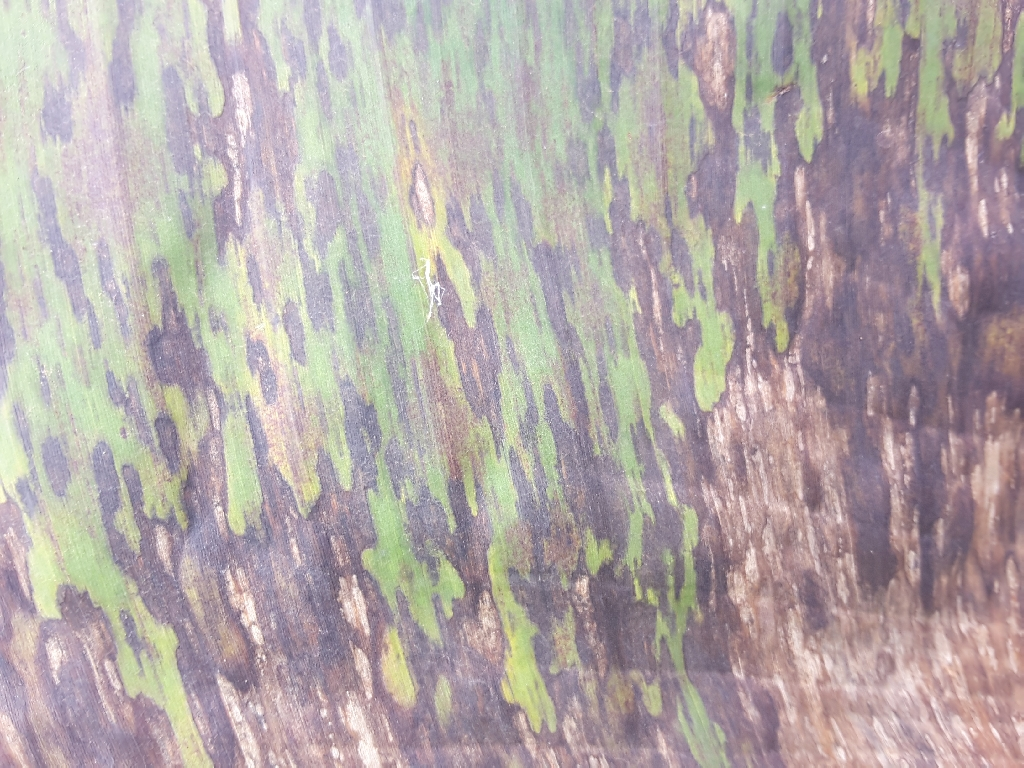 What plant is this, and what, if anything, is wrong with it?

banana, black sigatoka
